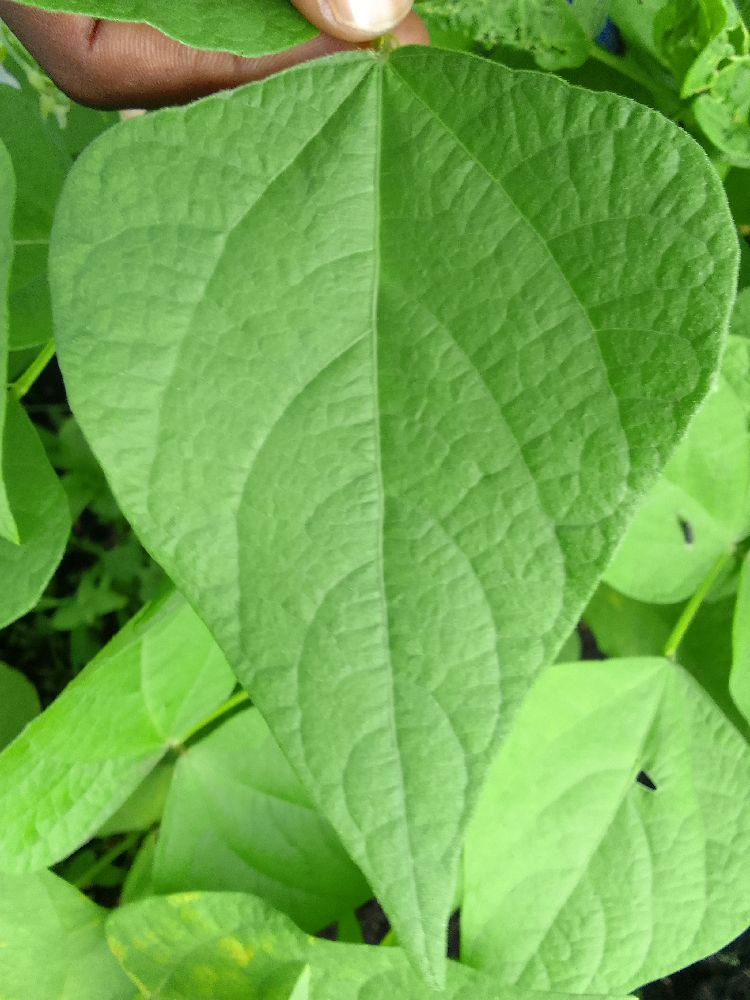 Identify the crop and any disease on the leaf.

common bean, healthy
